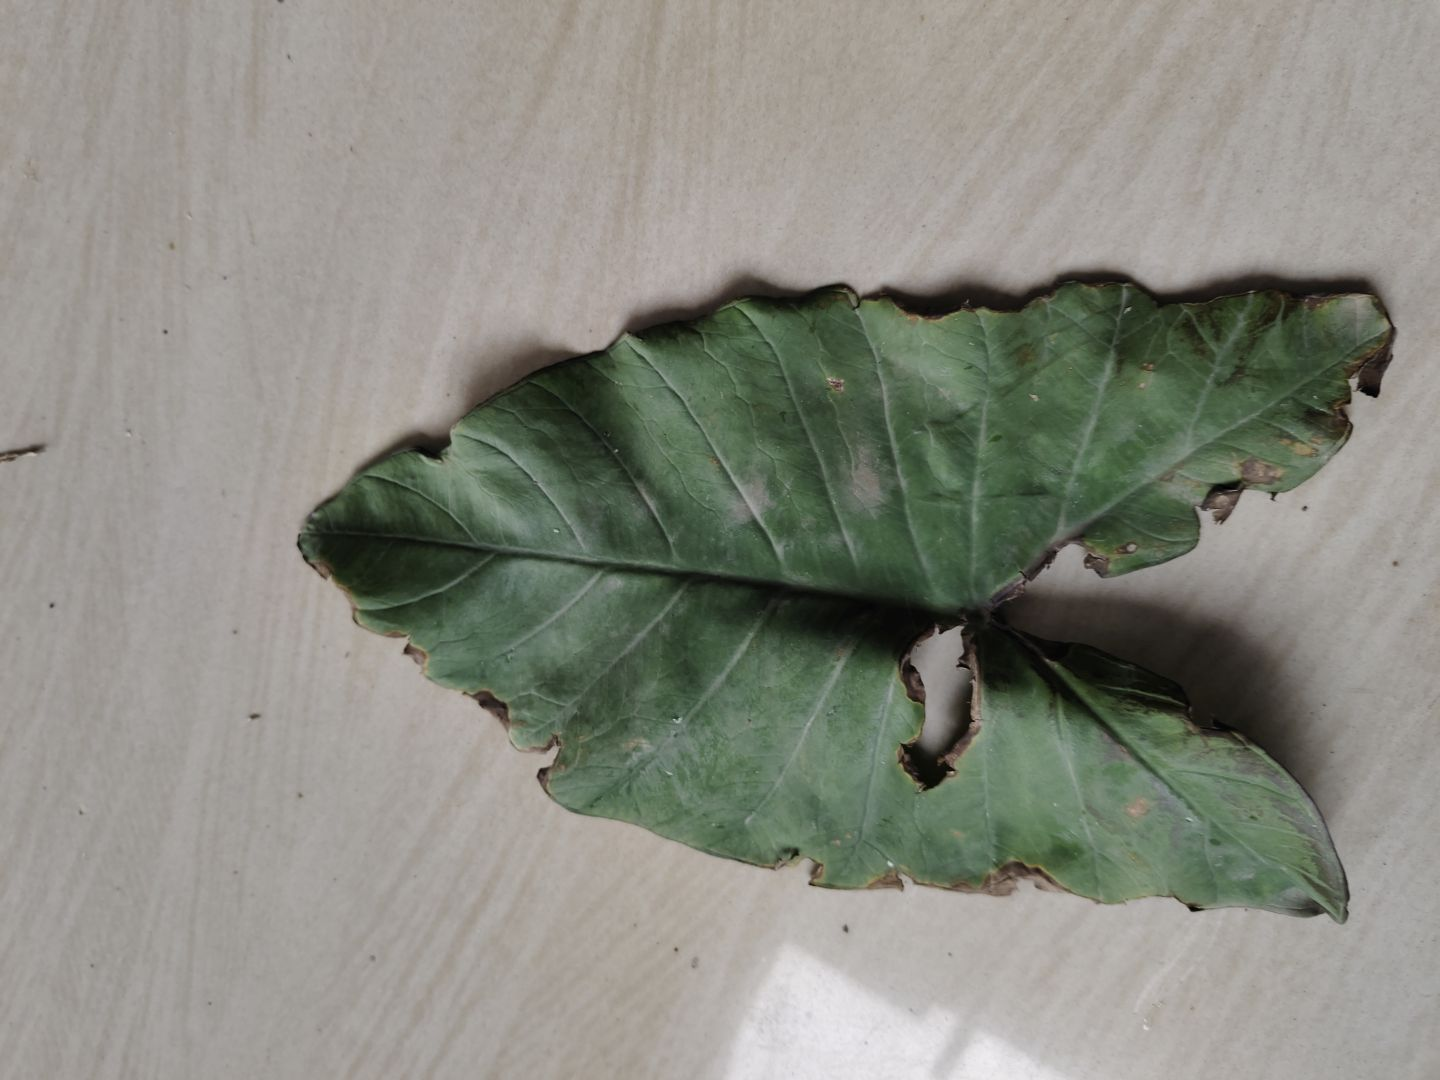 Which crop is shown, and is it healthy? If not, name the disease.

taro, leaf blight
